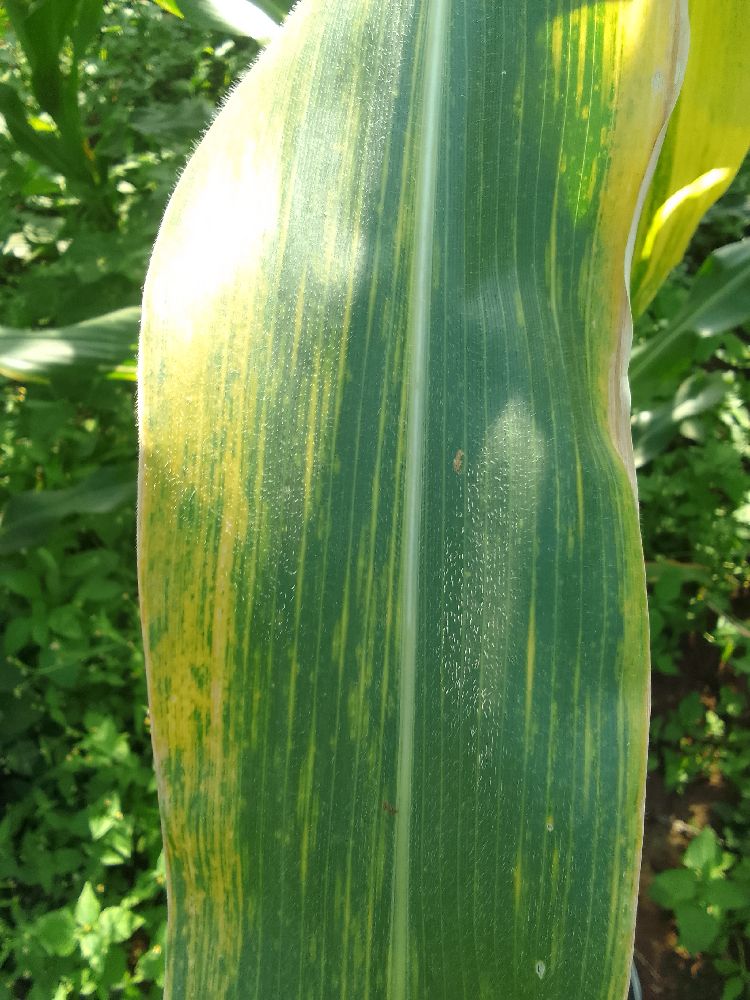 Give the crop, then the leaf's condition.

maize, maize lethal necrosis
